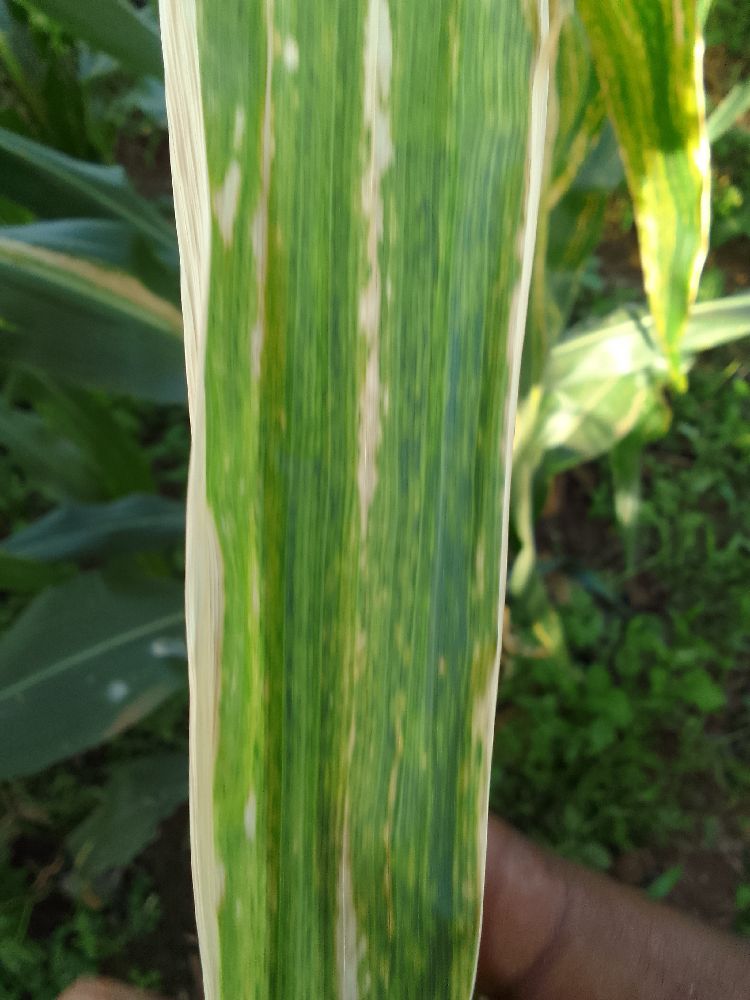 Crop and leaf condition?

maize, maize lethal necrosis
